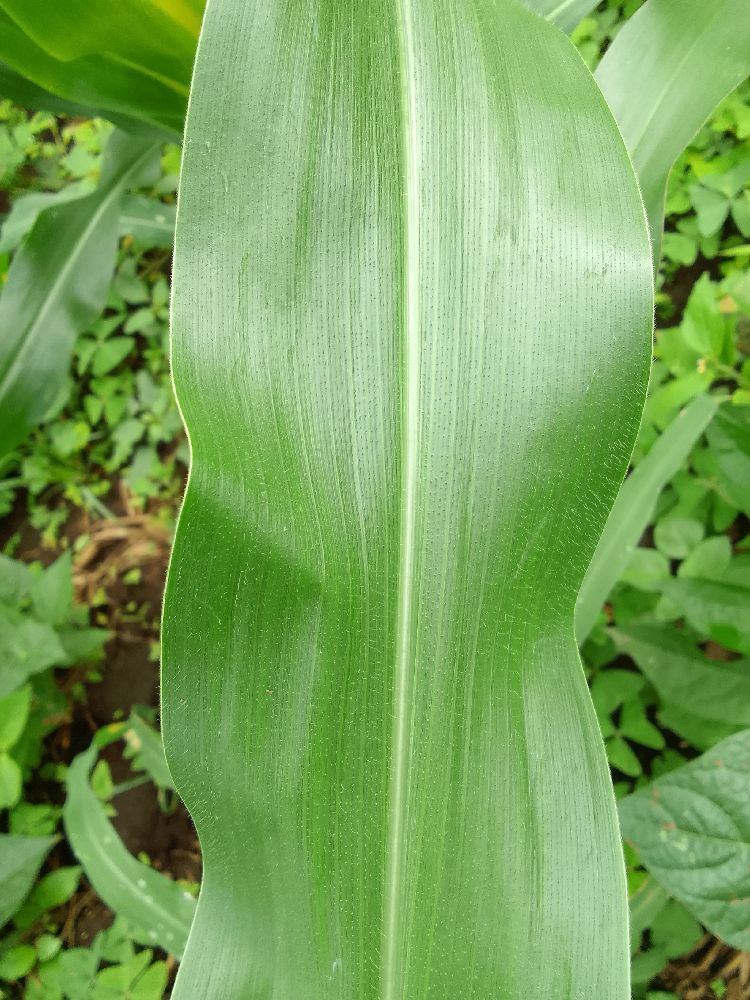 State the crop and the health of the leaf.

common bean, healthy
